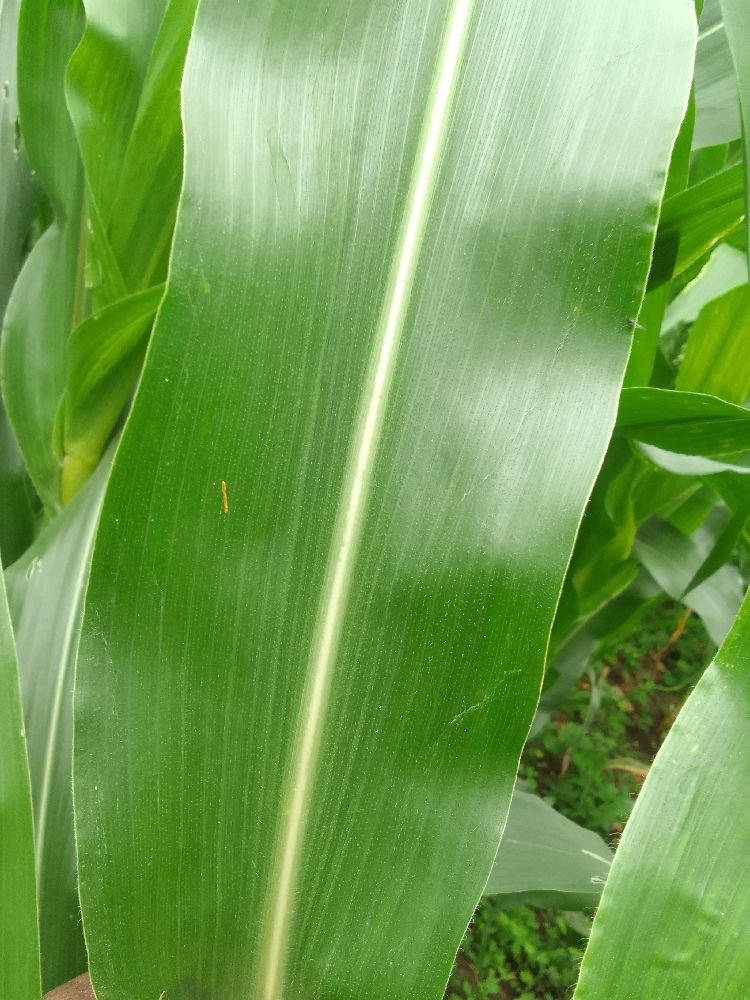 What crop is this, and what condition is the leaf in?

maize, healthy
